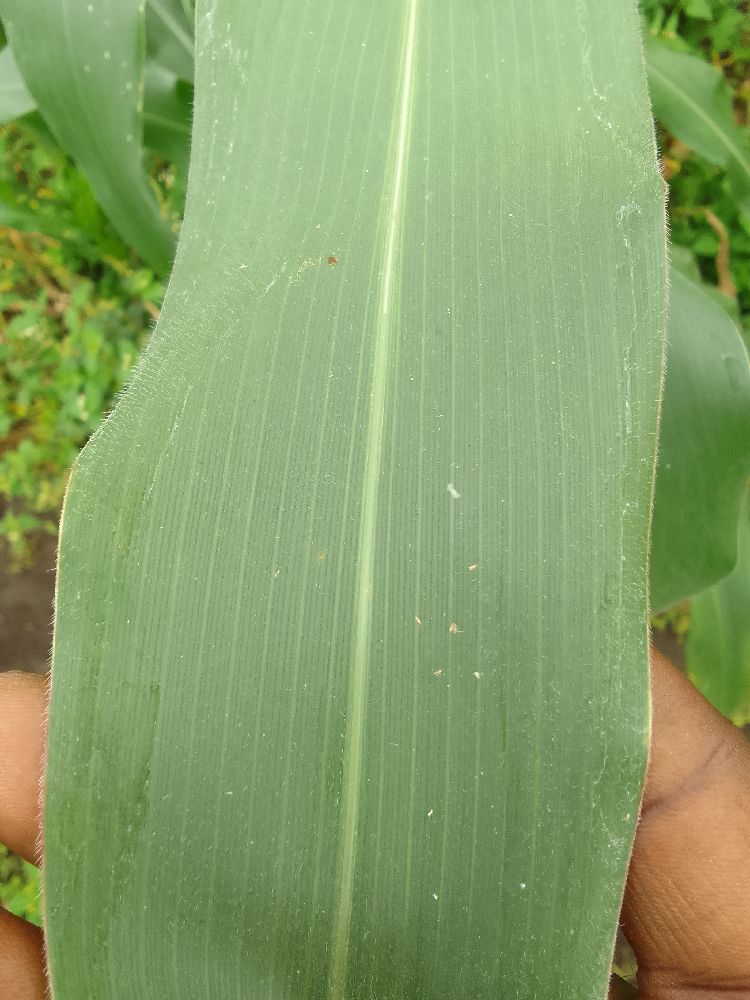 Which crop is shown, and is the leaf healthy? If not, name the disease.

maize, healthy
